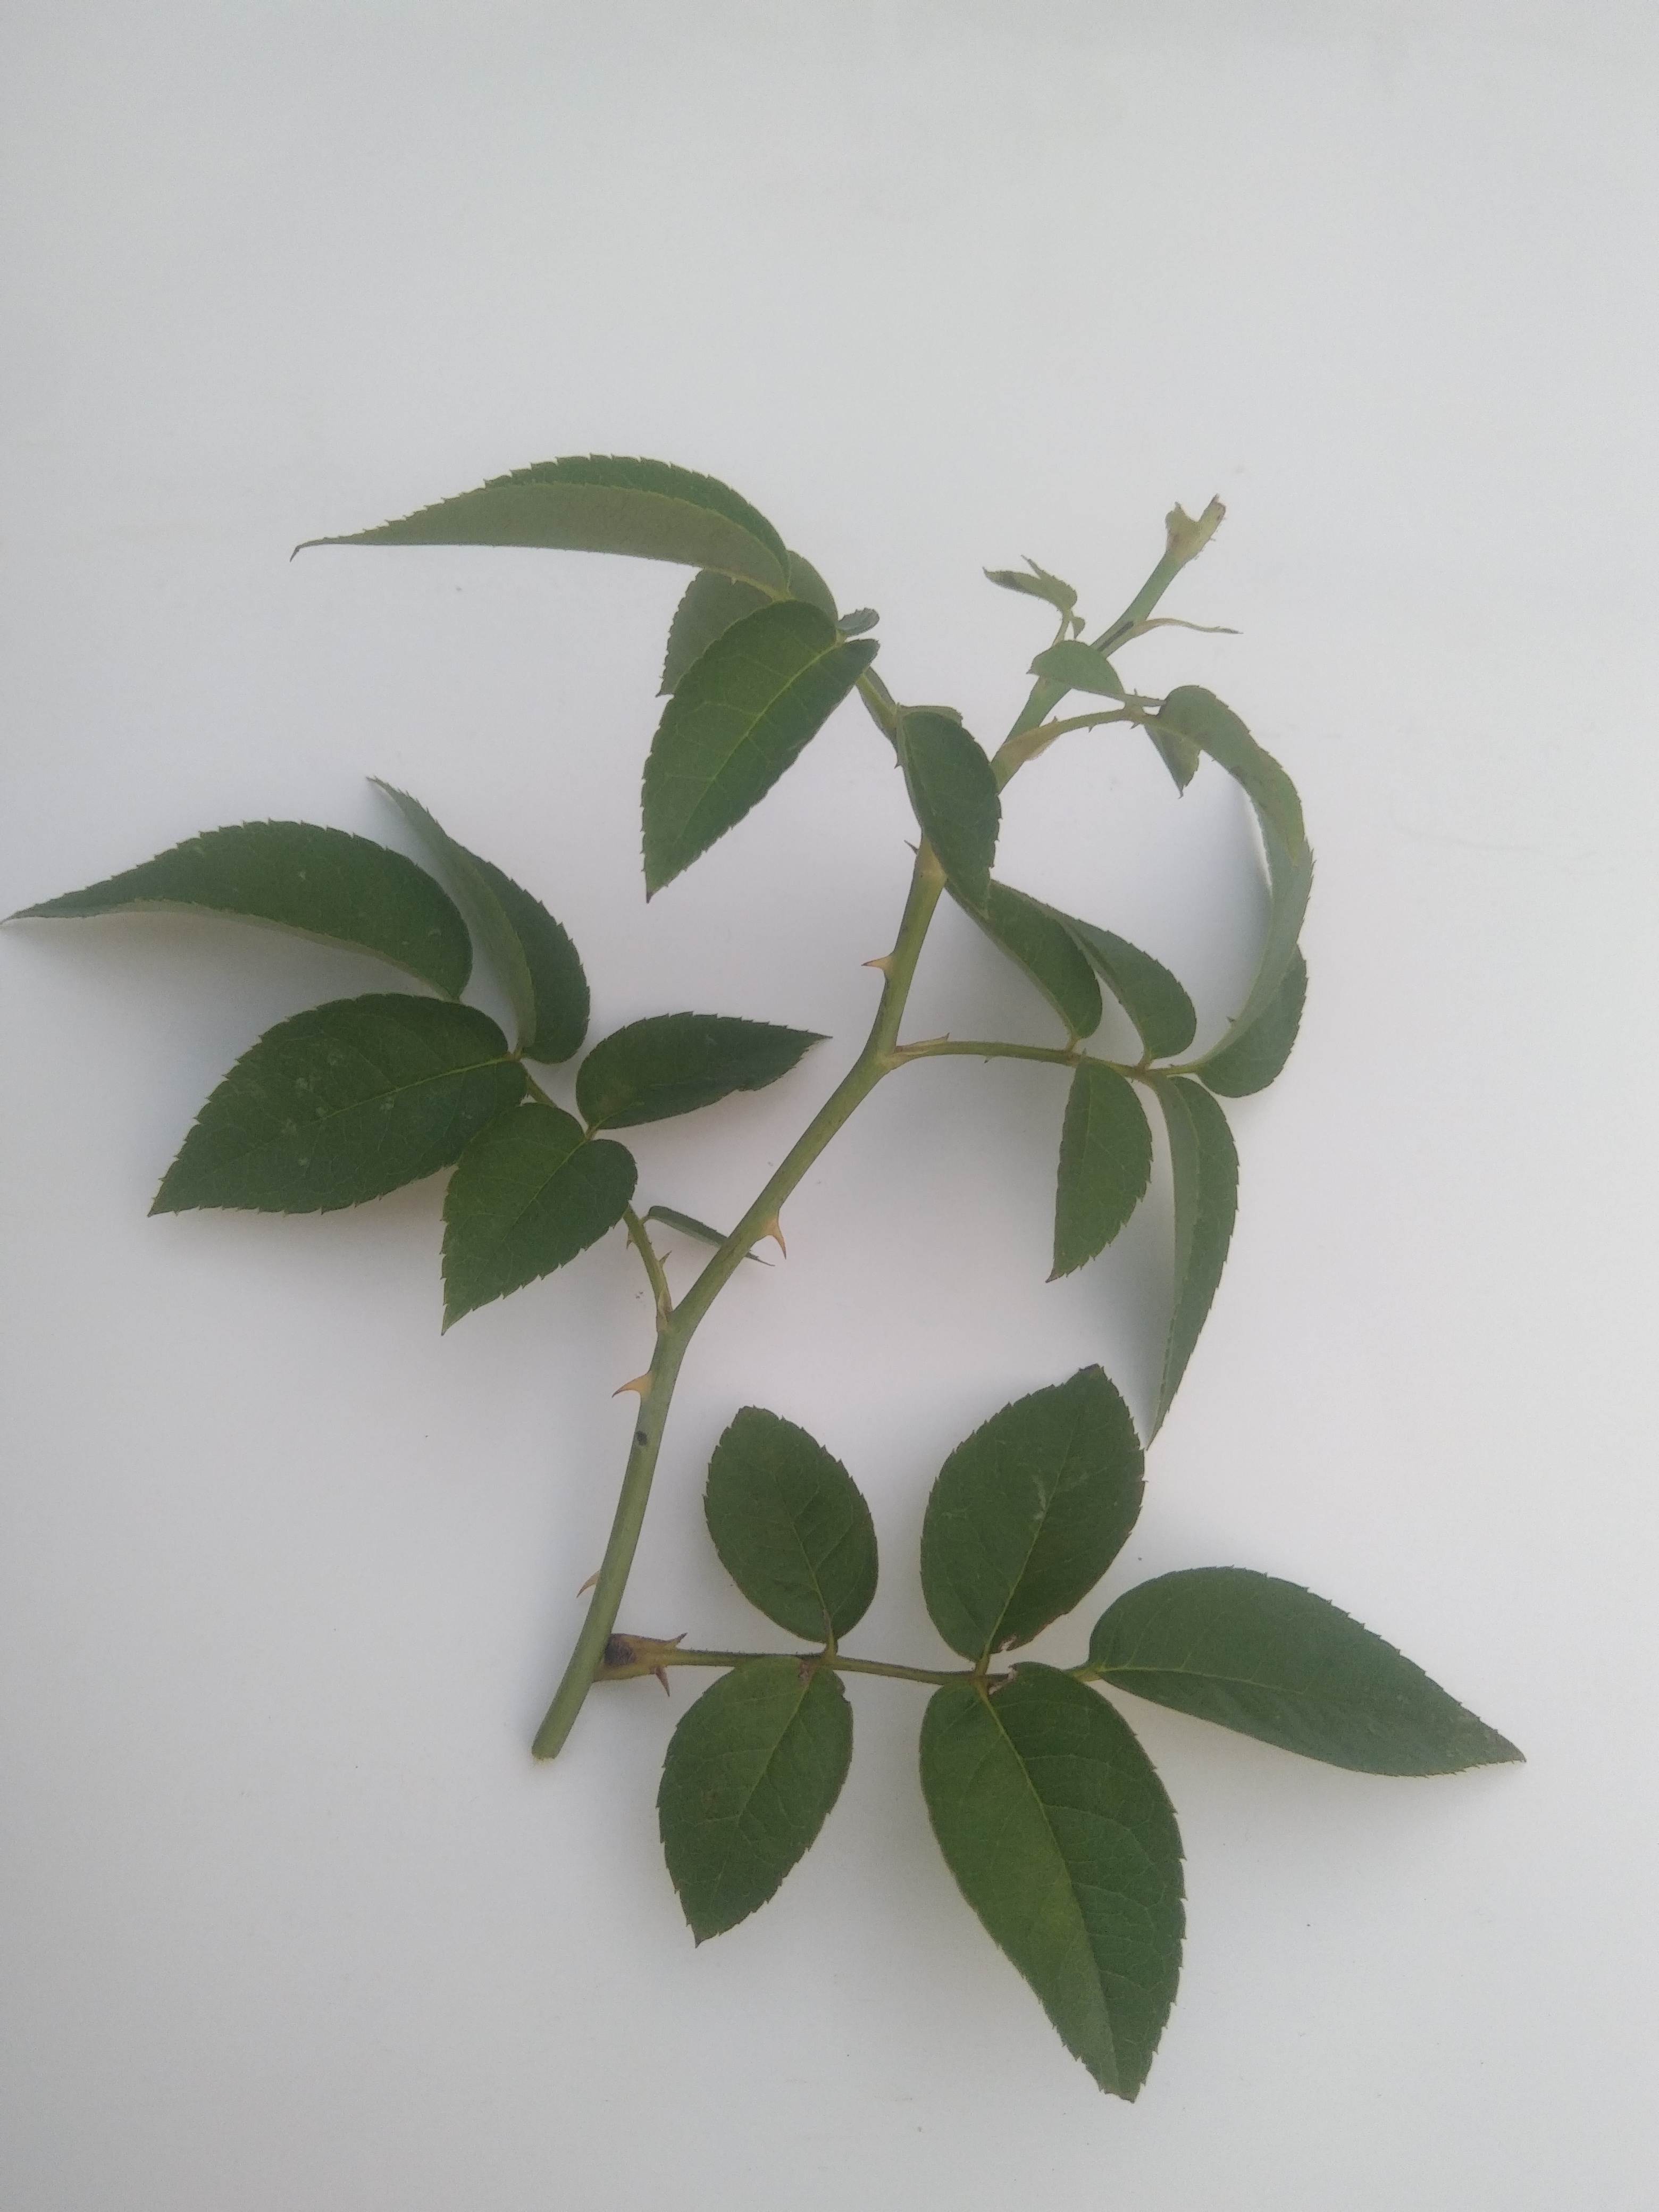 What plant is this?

rose
